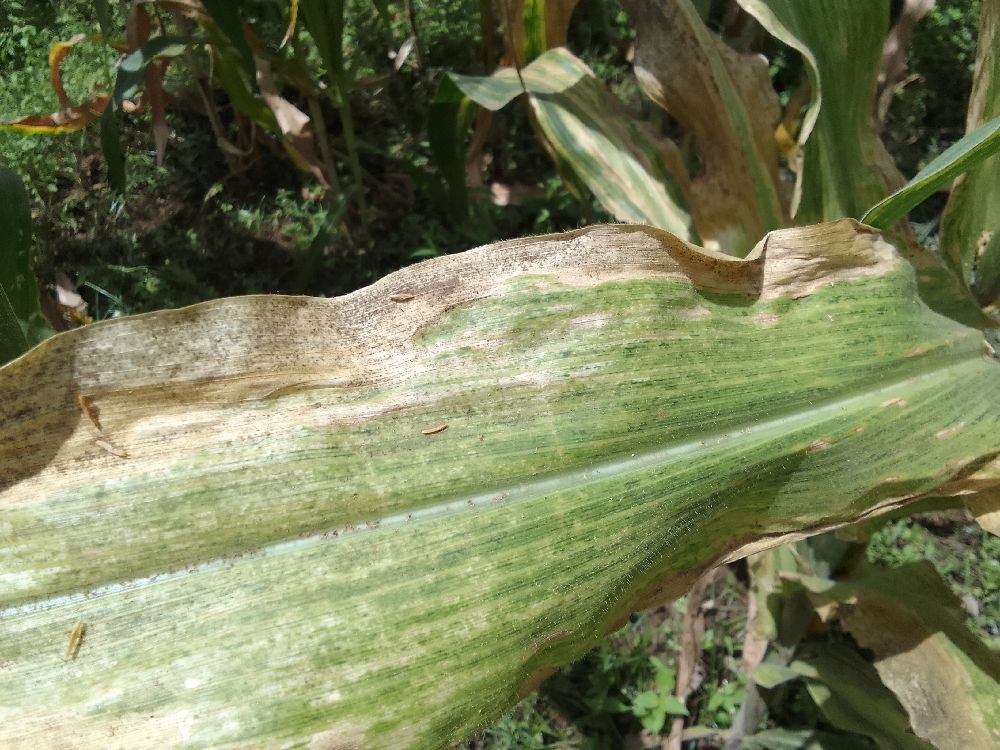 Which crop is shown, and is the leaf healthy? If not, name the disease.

maize, maize lethal necrosis
